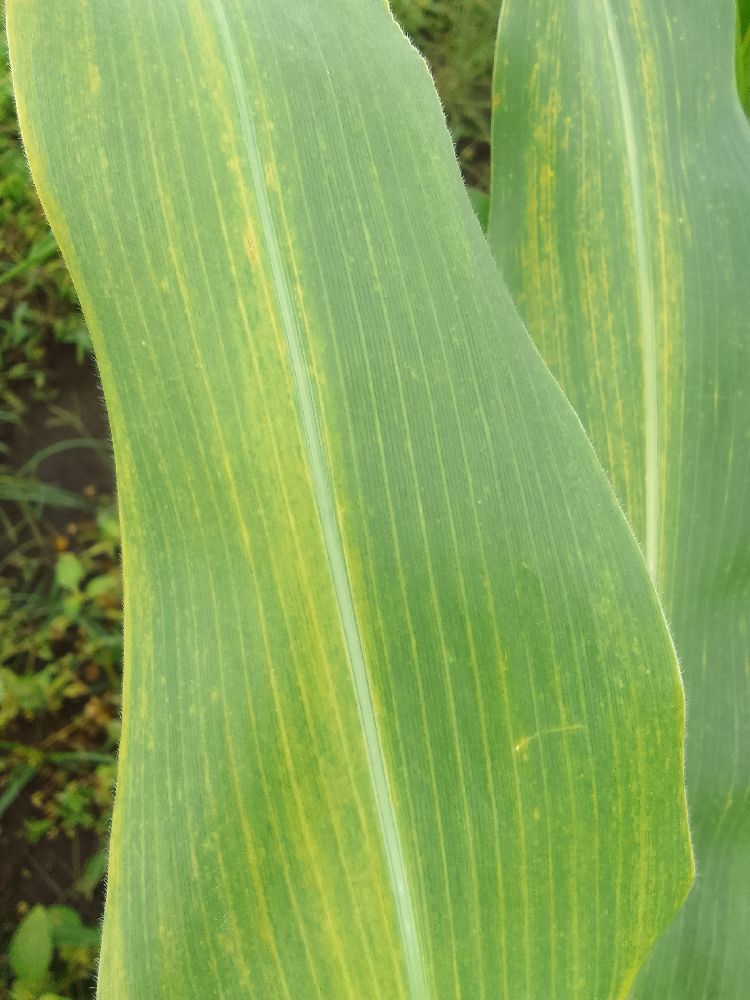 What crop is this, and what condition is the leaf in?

maize, maize lethal necrosis
